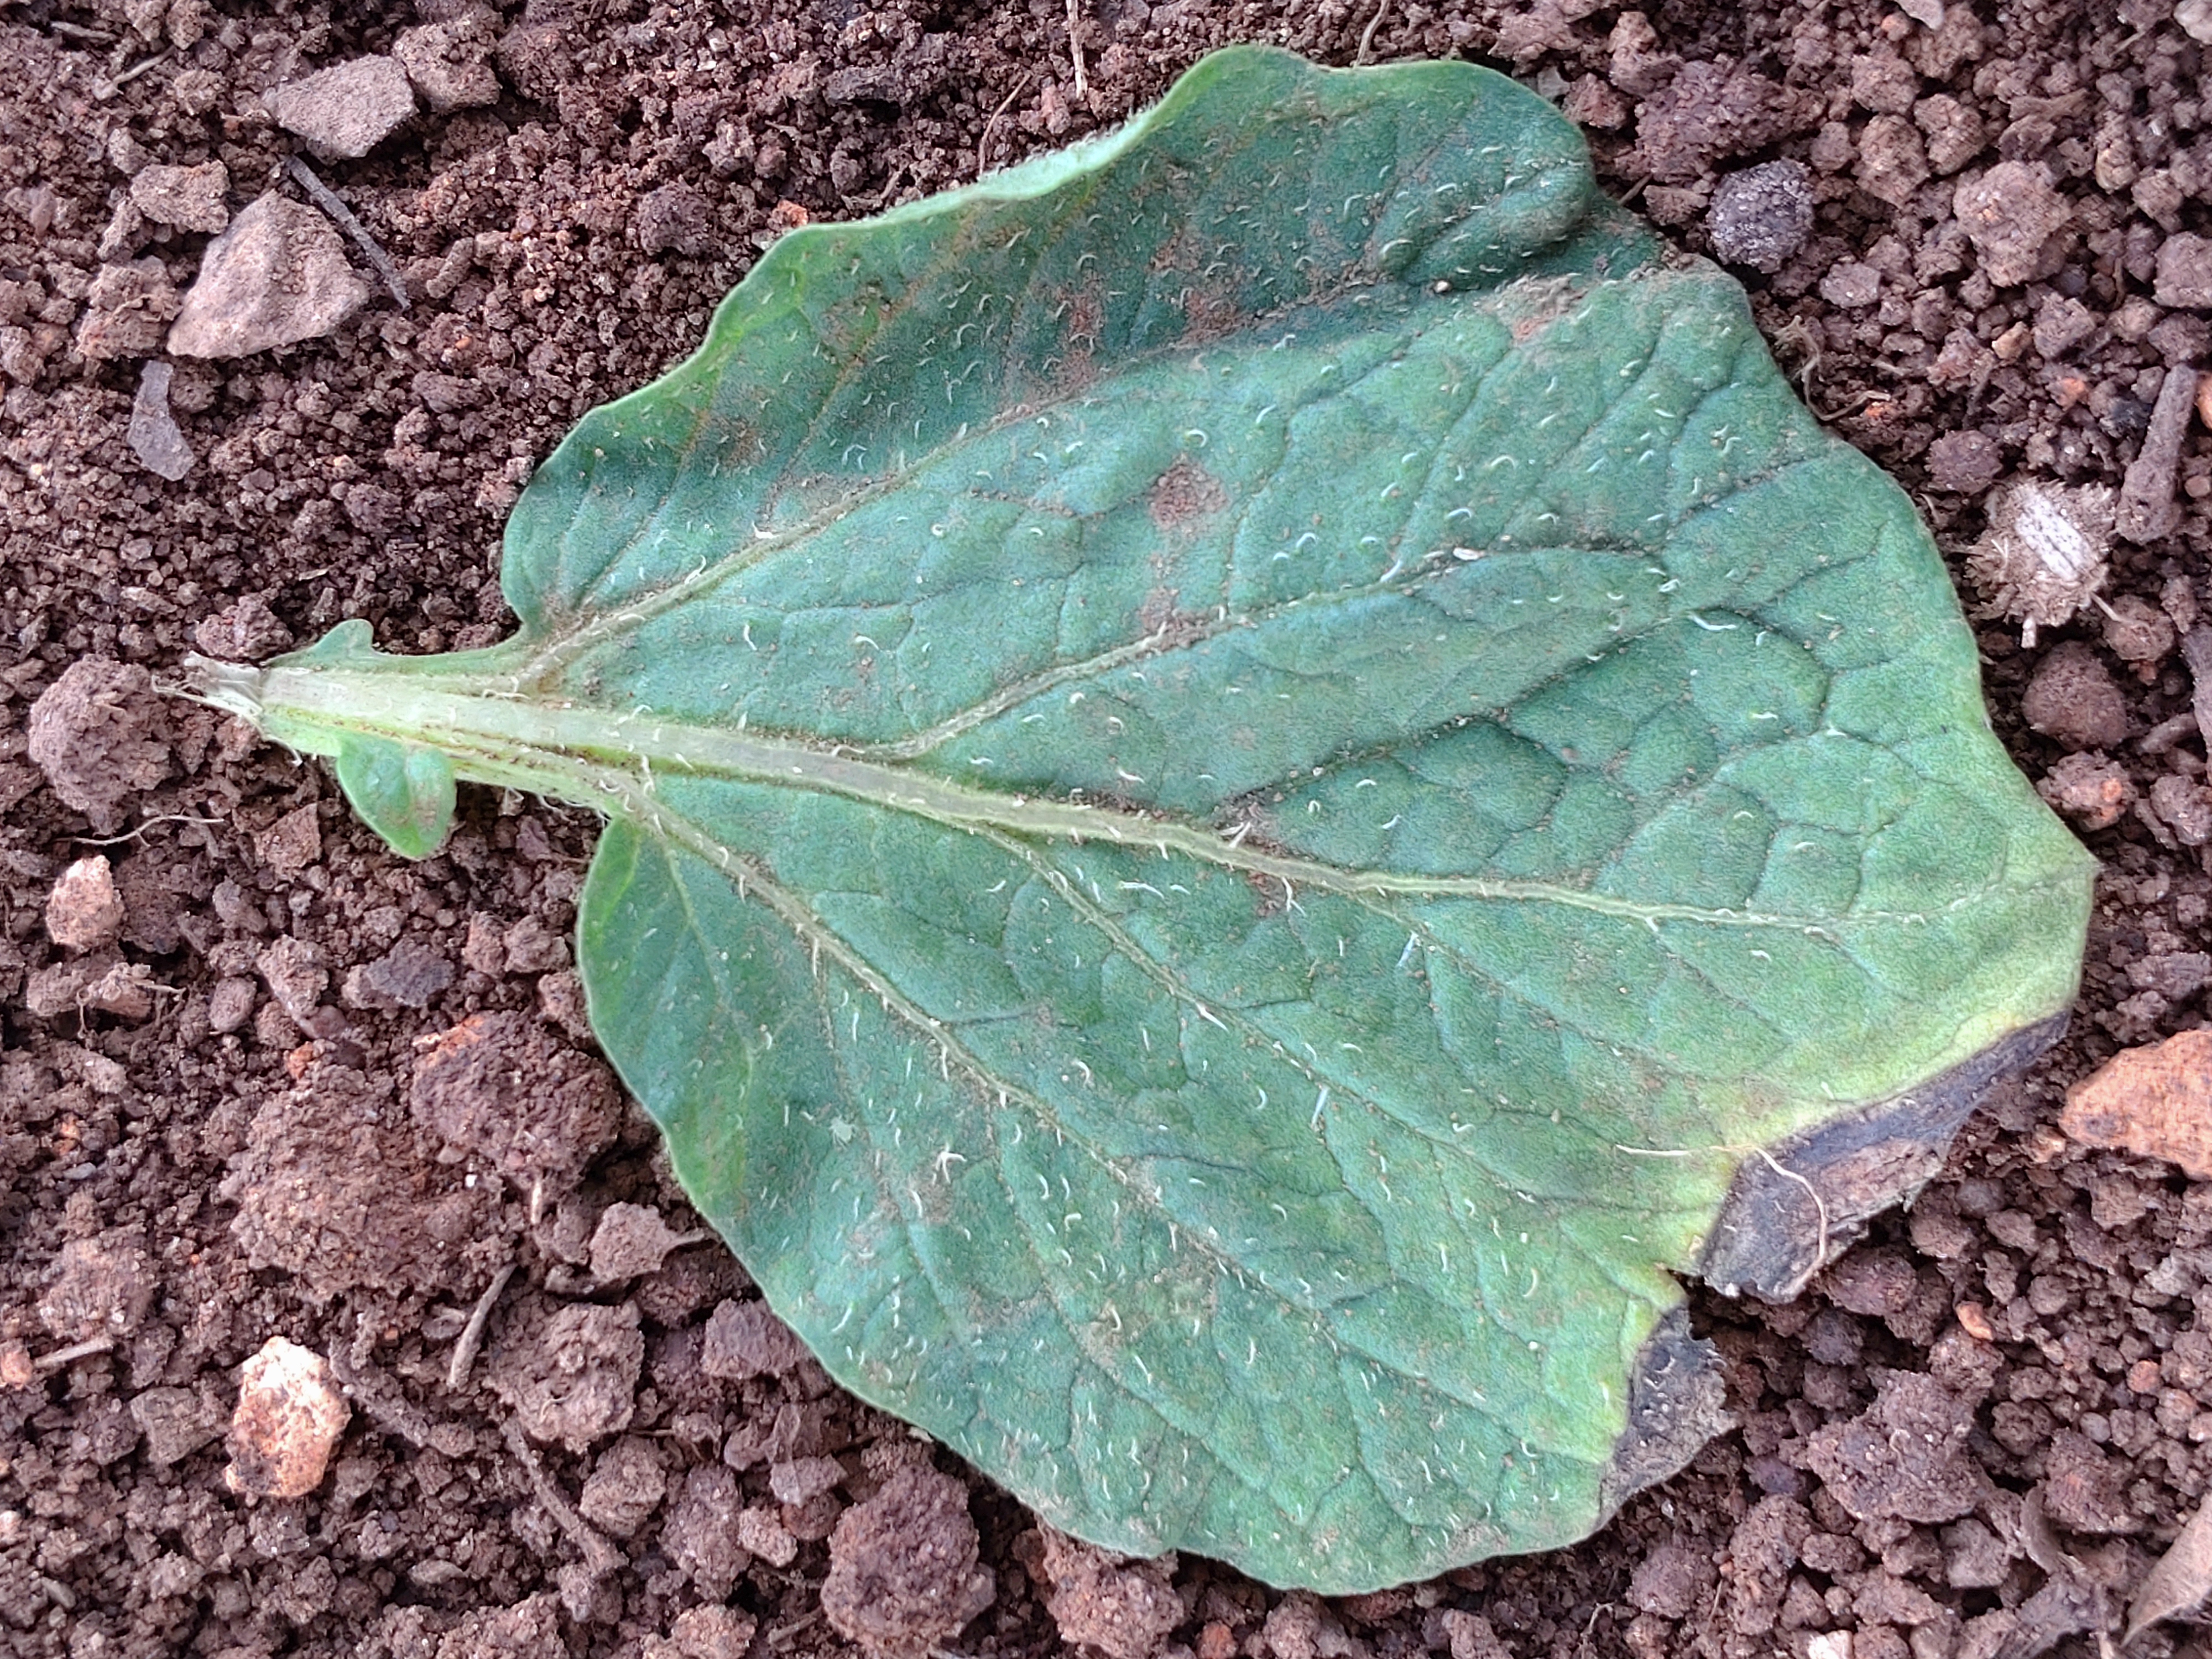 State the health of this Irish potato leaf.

early blight
